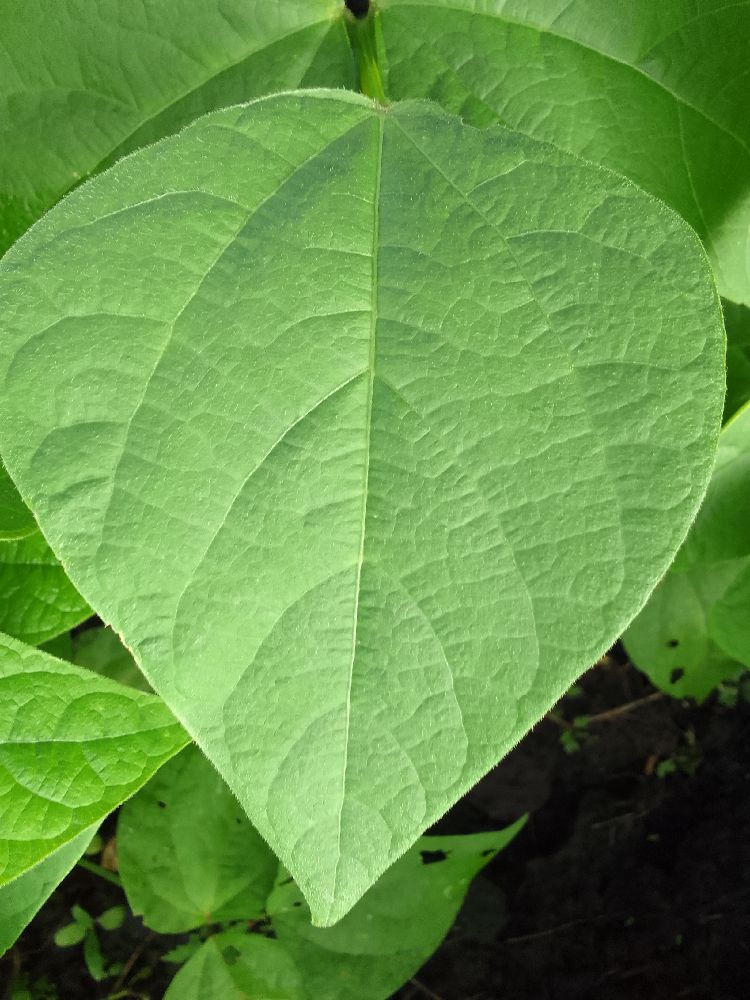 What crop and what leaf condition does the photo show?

common bean, healthy
